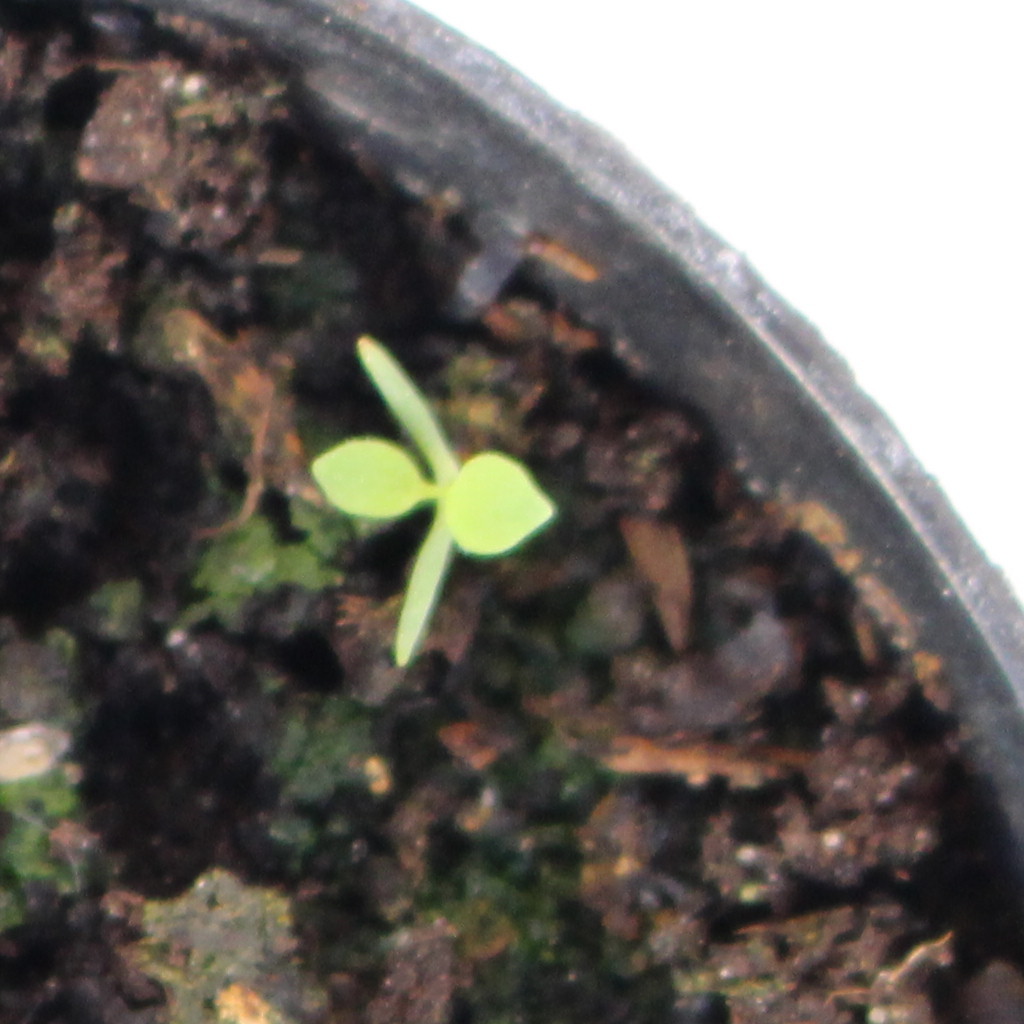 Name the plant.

Papaver rhoeas
